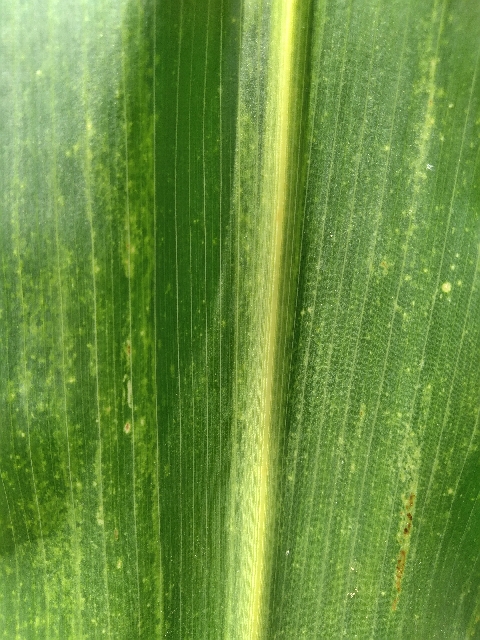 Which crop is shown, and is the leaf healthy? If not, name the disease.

maize, maize lethal necrosis
